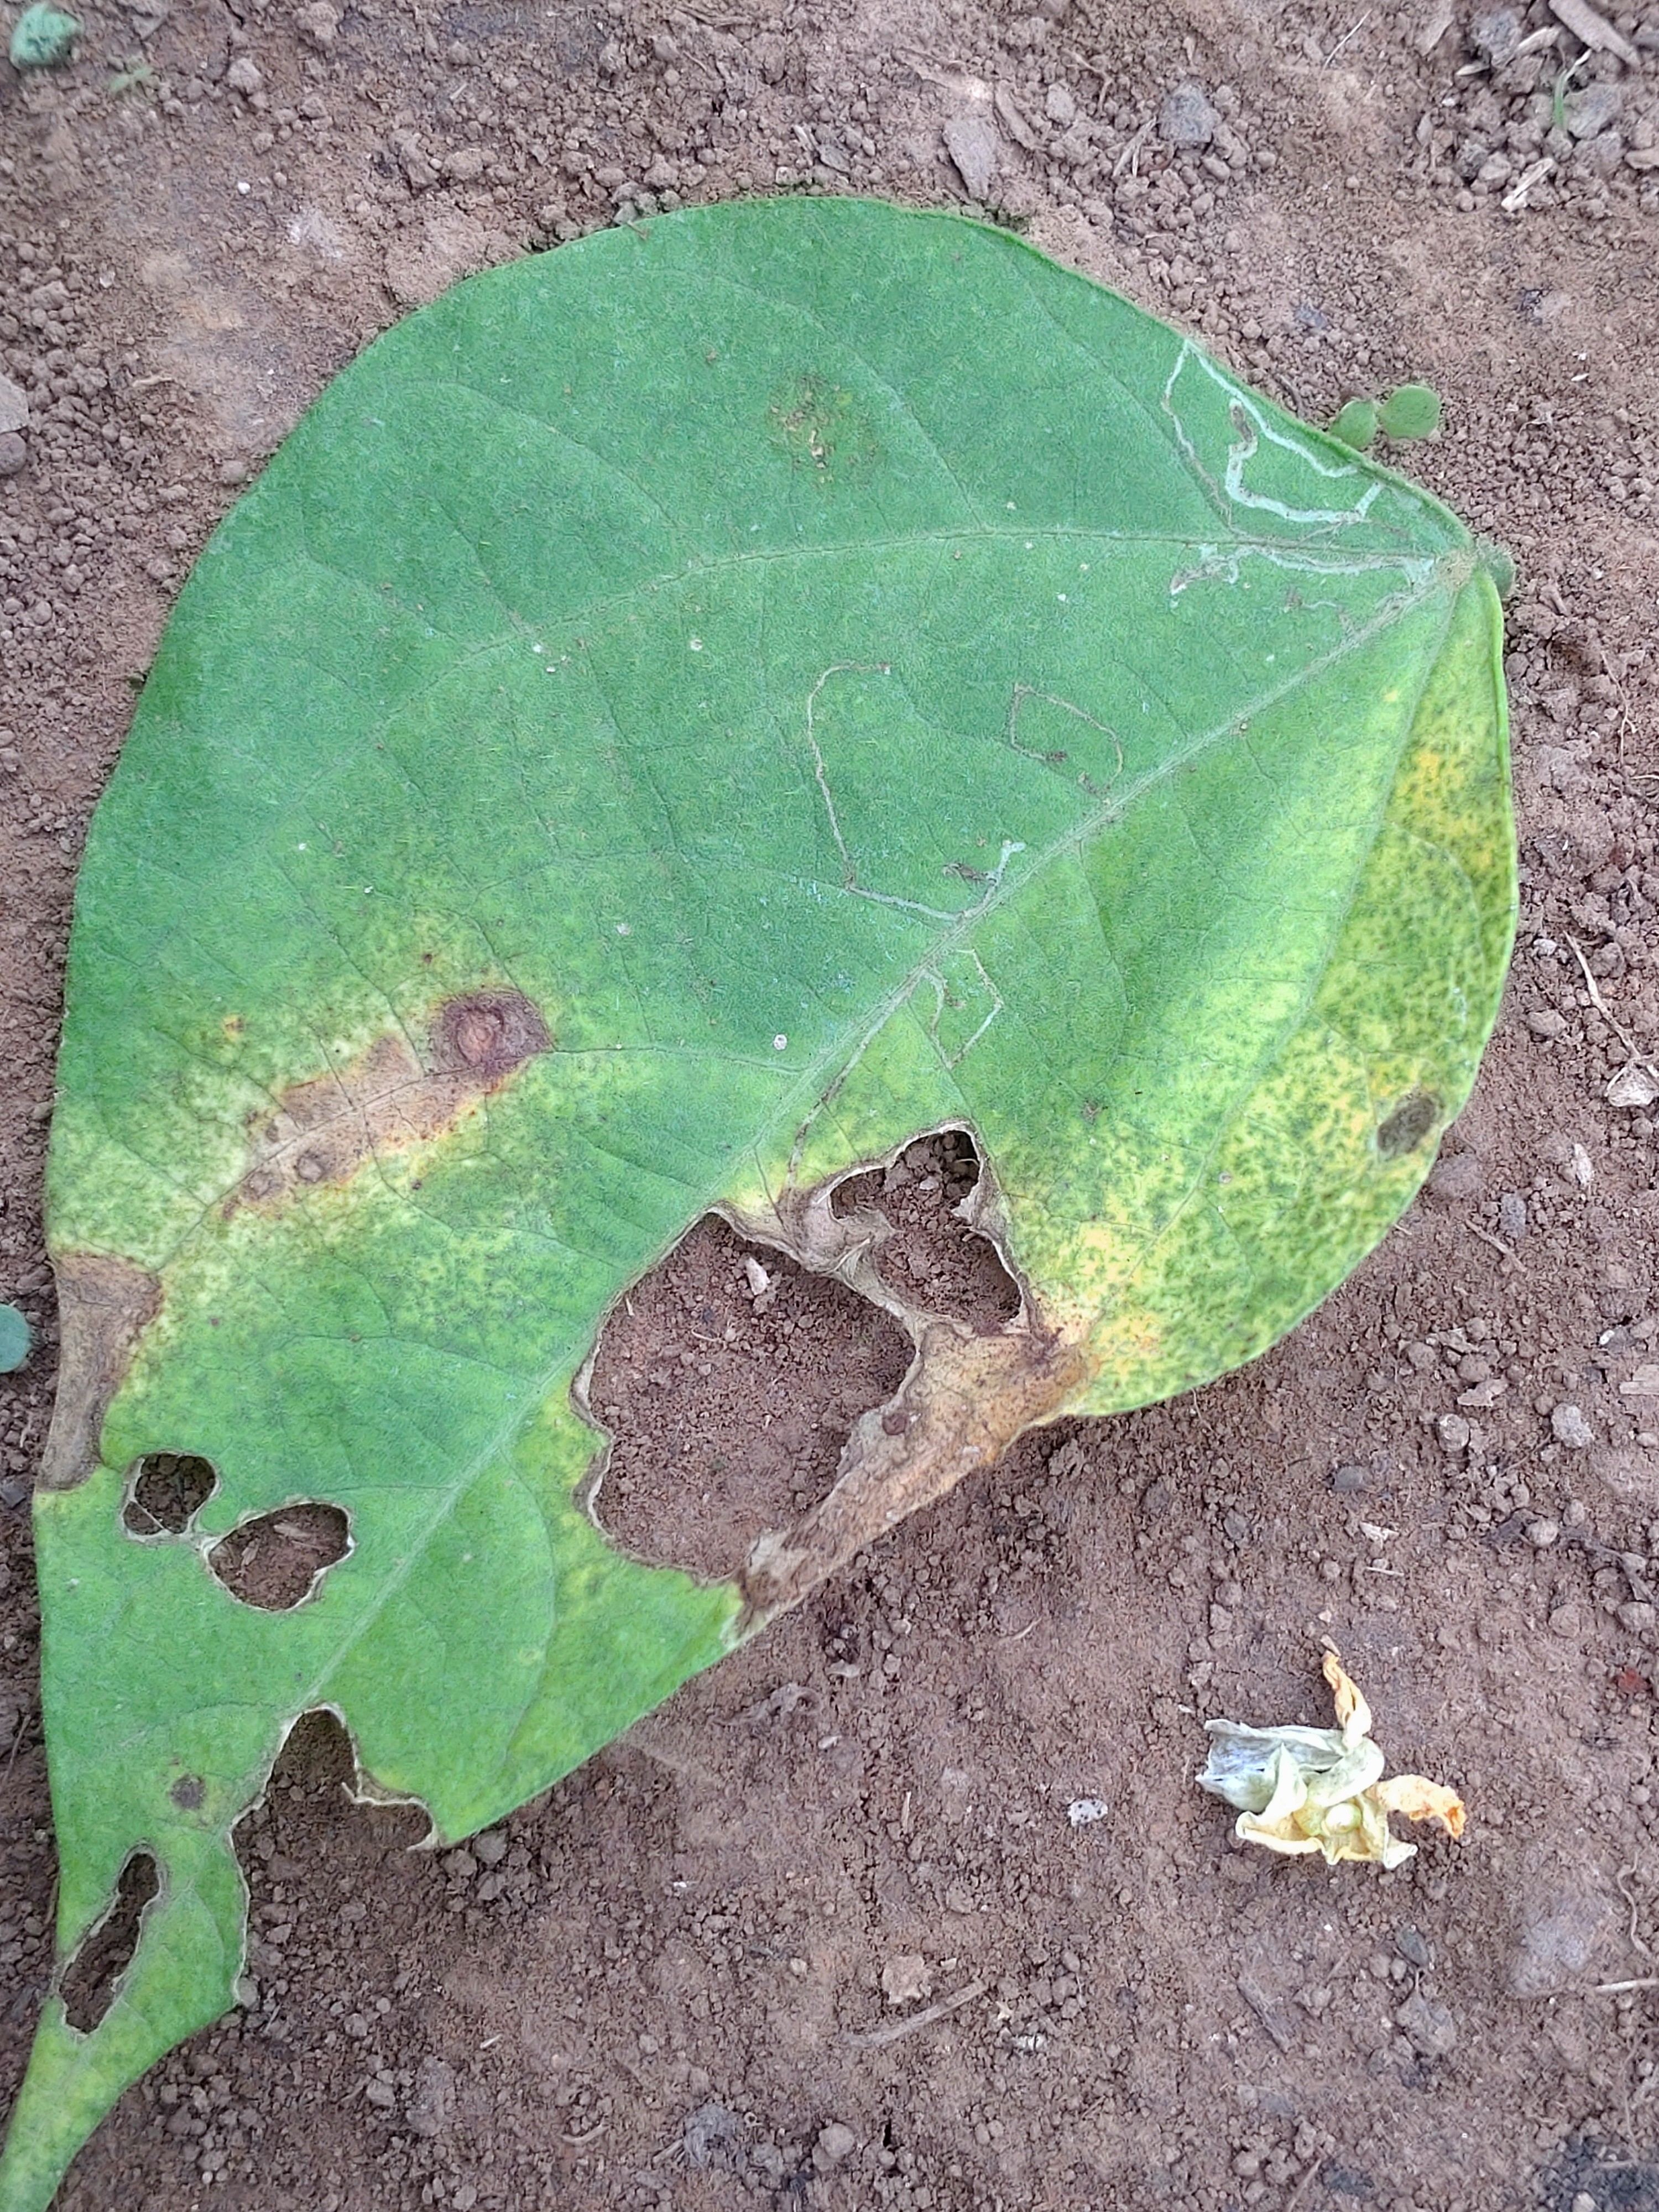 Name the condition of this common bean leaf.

anthracnose
